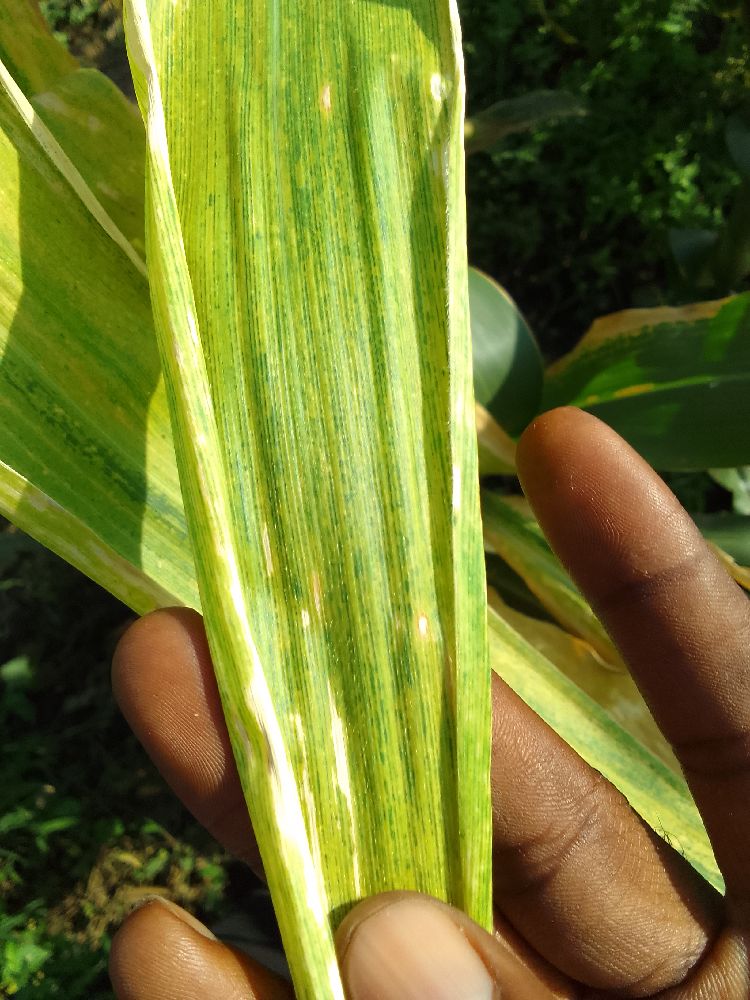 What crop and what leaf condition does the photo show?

maize, maize lethal necrosis
